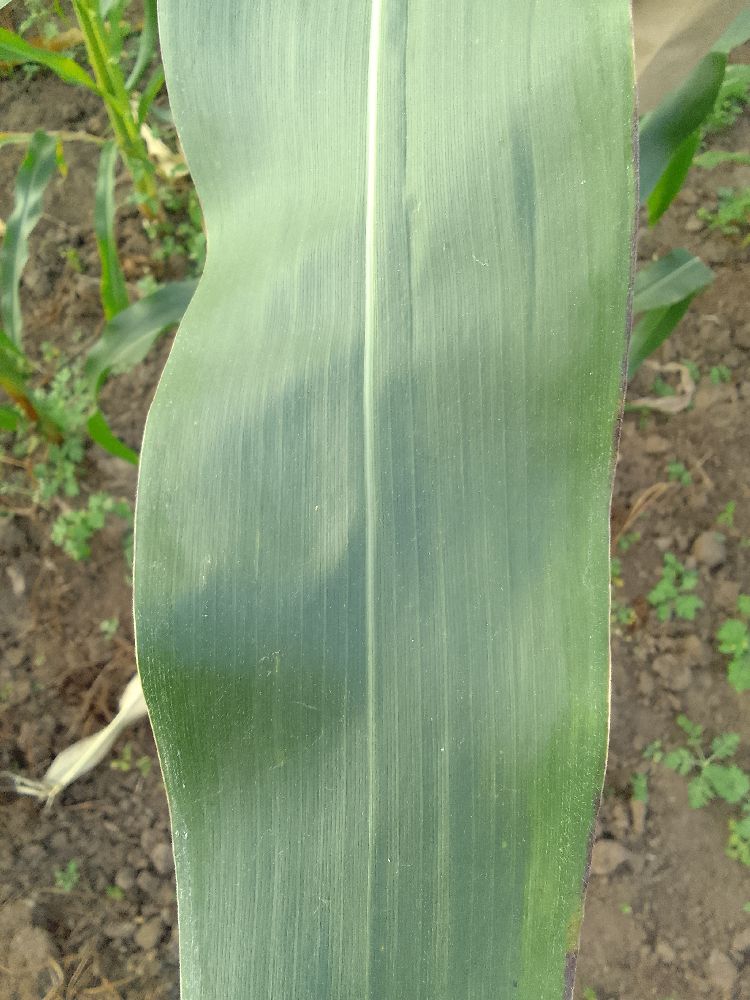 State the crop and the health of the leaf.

maize, healthy
